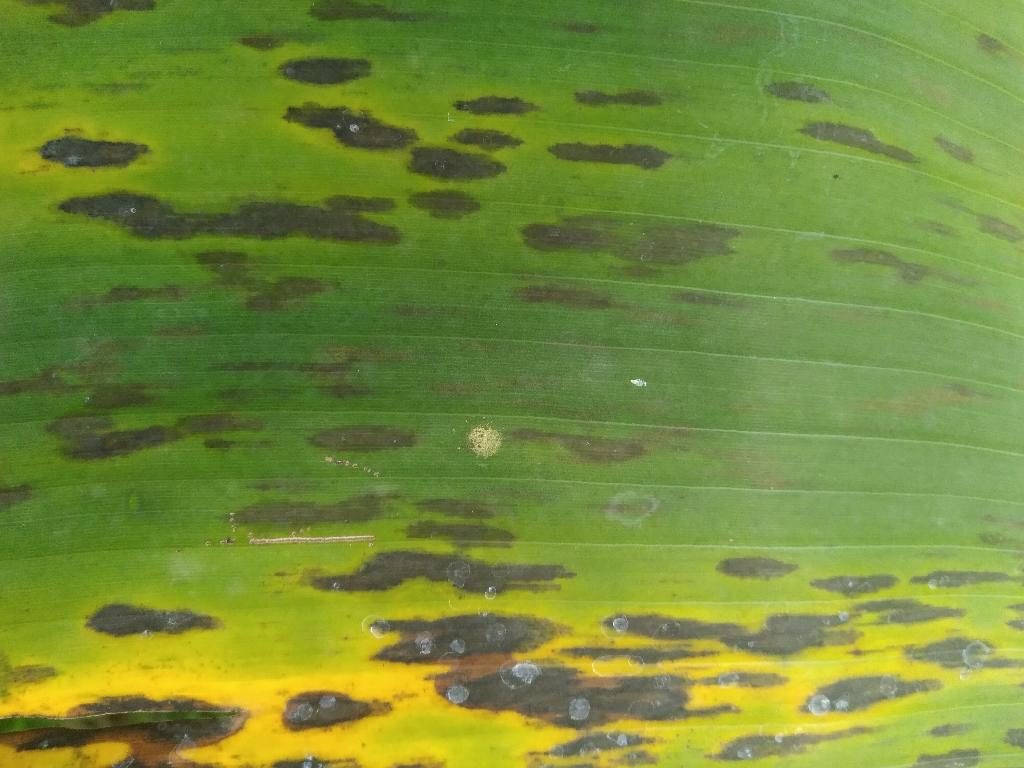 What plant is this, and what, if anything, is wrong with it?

banana, black sigatoka
